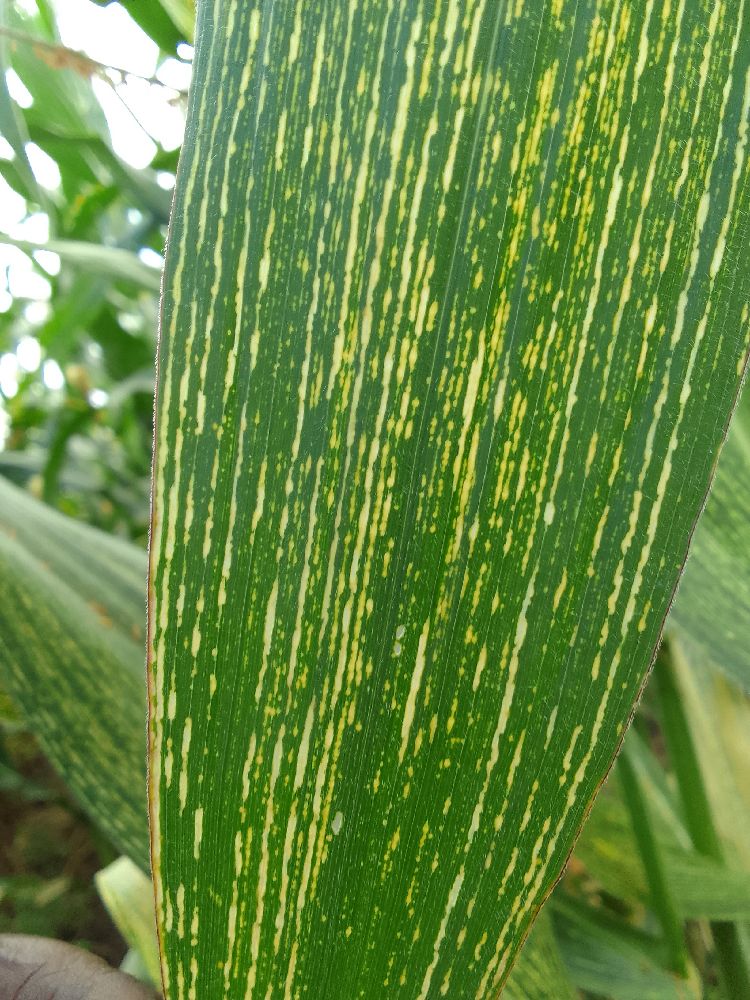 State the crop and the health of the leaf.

maize, maize streak virus
